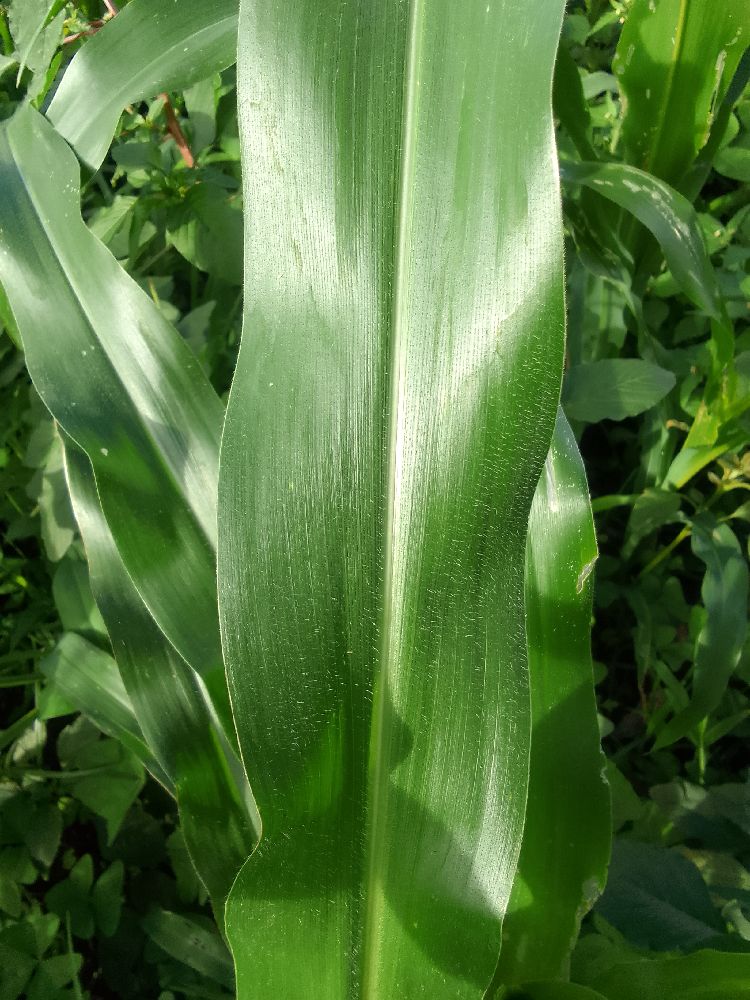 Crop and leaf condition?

maize, healthy
